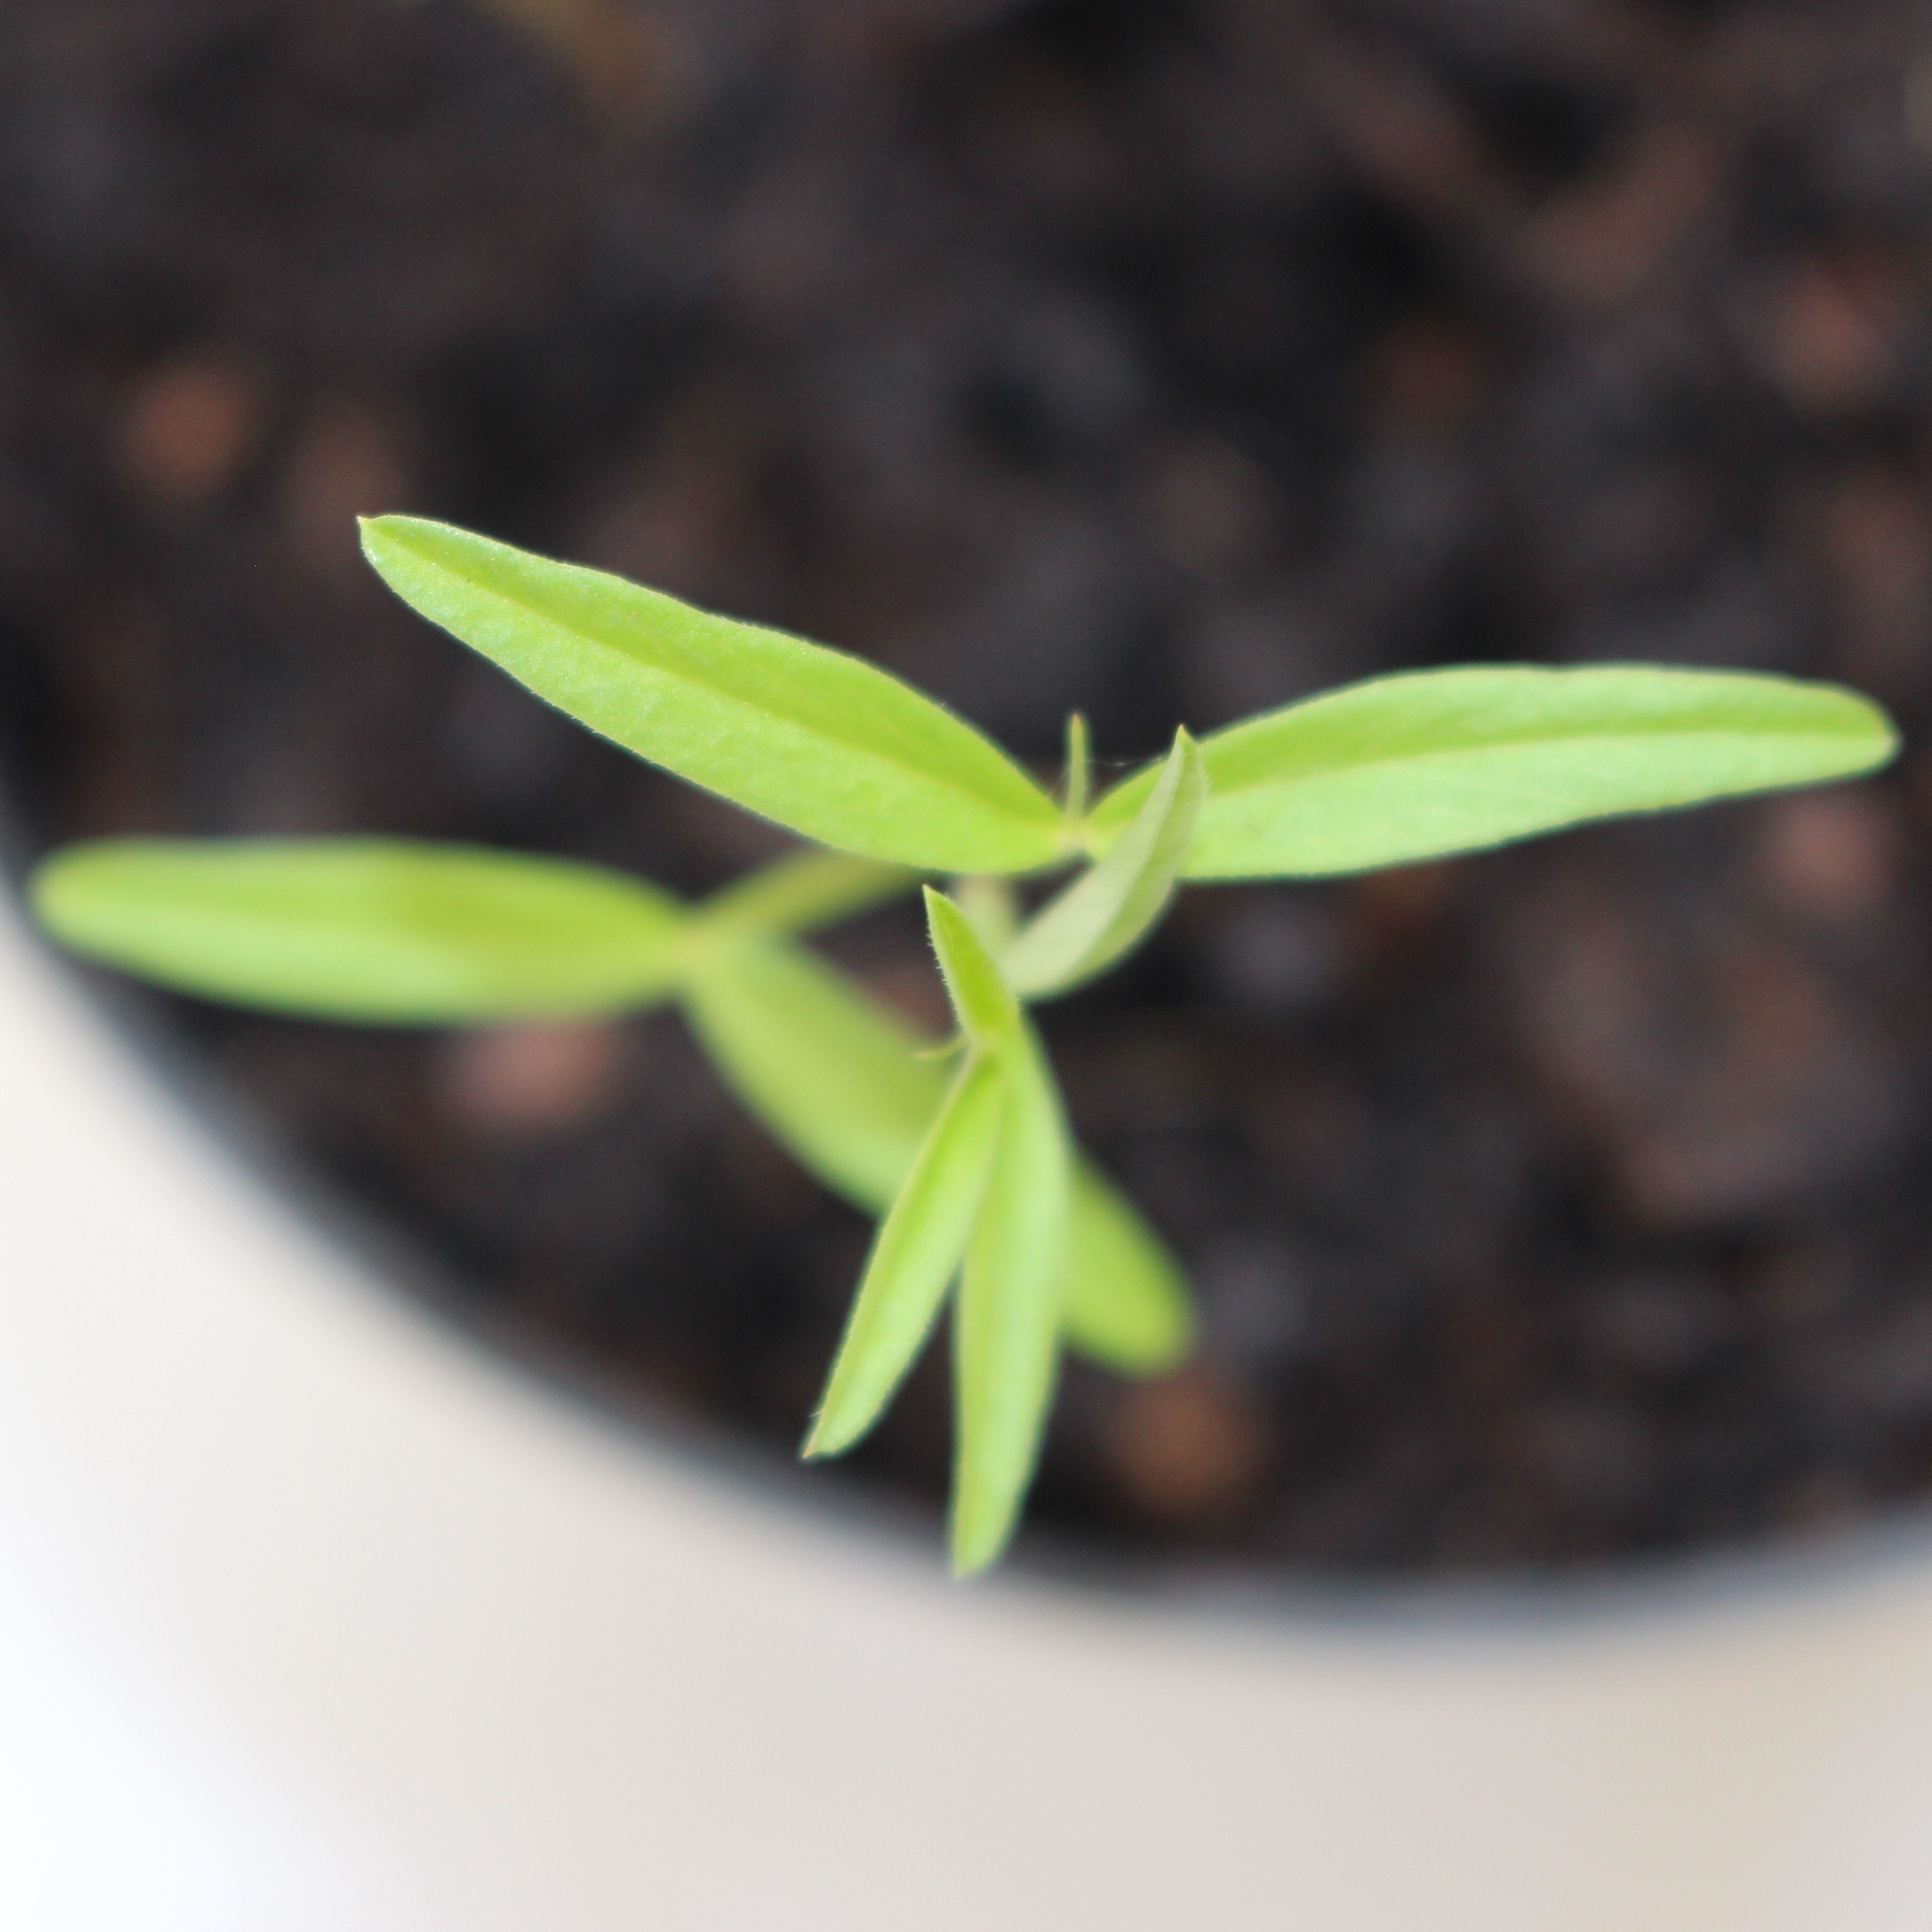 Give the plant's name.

Vicia sativa
